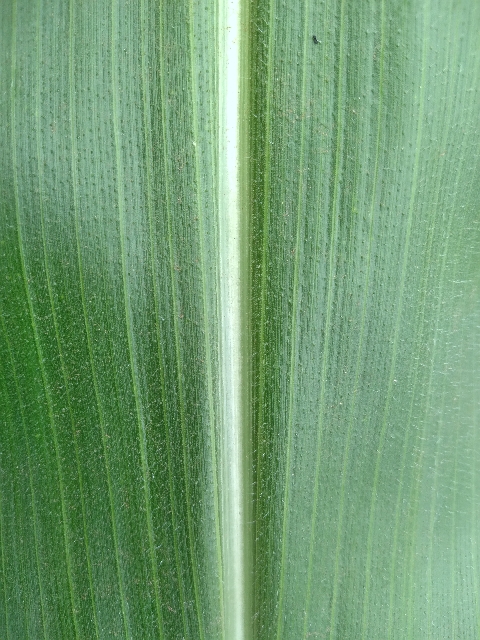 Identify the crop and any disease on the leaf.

maize, healthy
